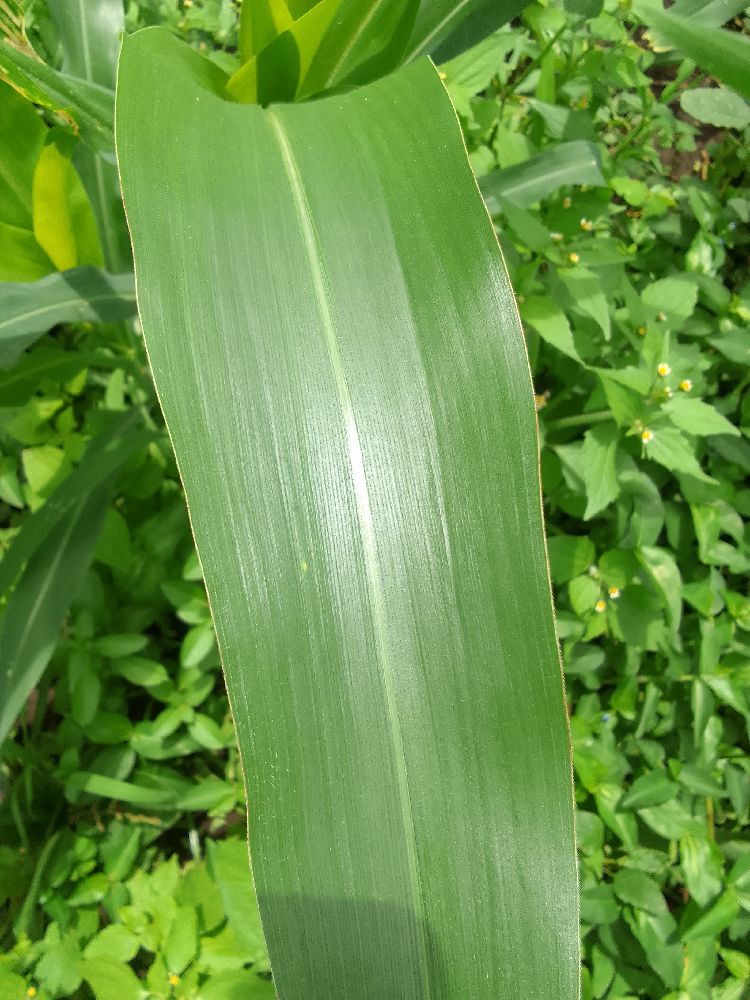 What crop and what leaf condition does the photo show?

maize, healthy
